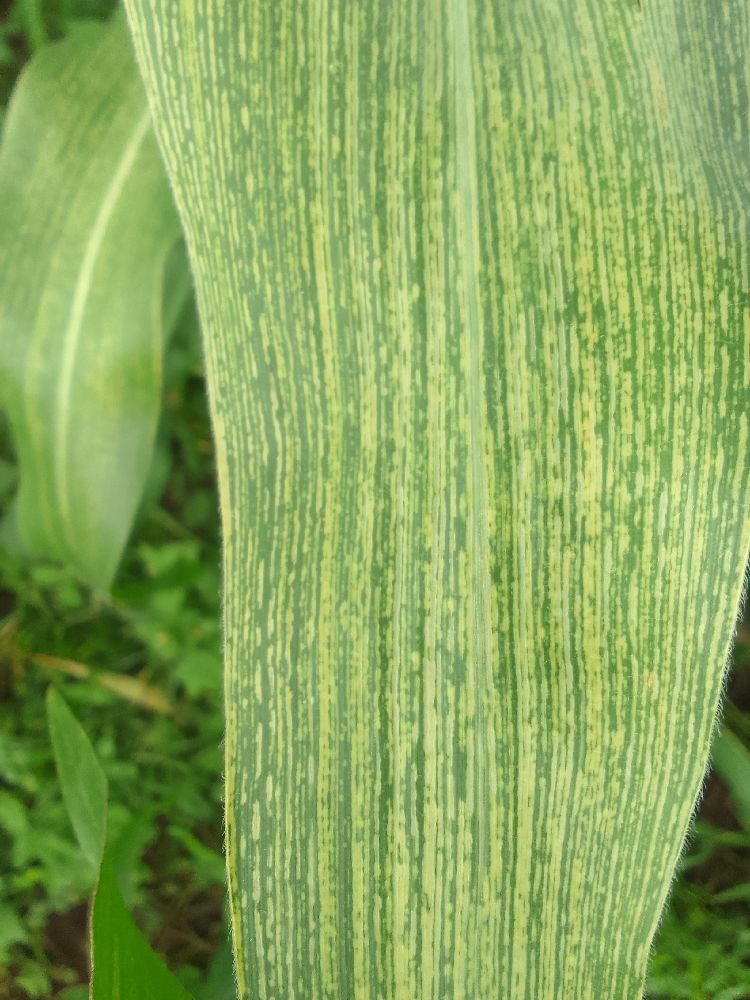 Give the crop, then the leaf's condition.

maize, maize streak virus
